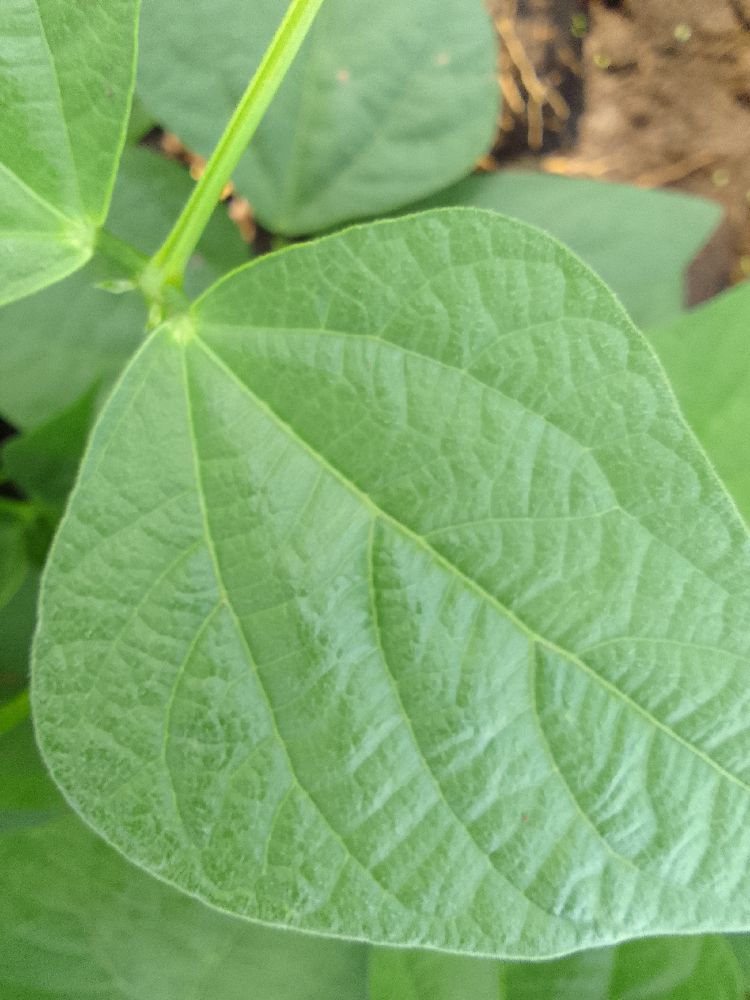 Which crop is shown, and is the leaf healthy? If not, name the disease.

common bean, healthy
